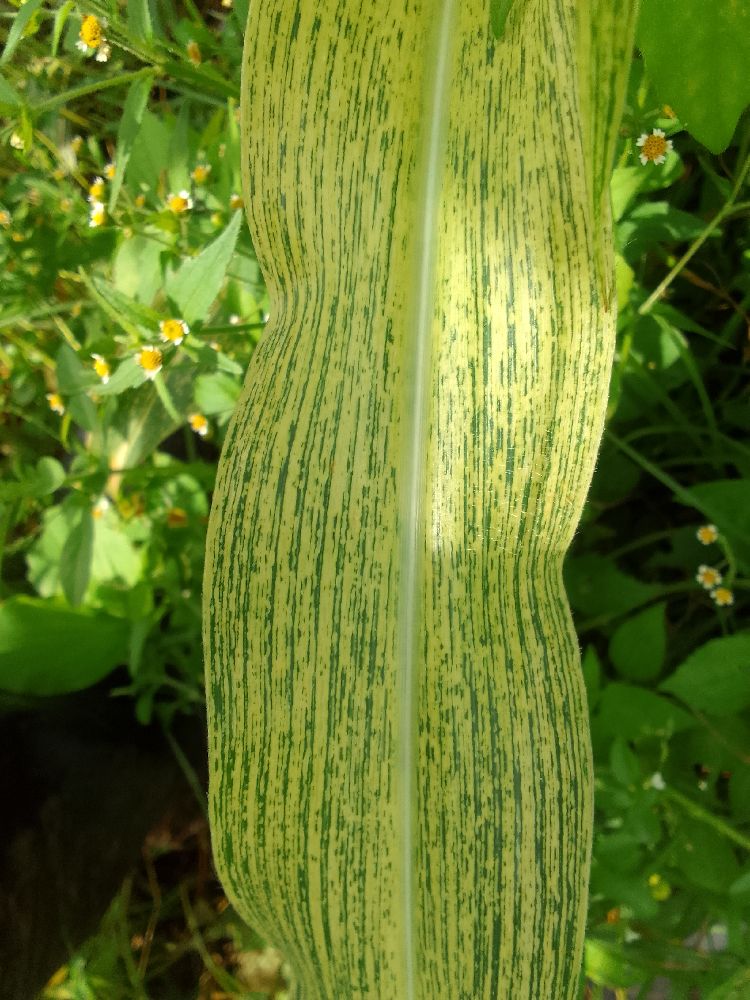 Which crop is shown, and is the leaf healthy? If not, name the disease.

maize, maize streak virus
